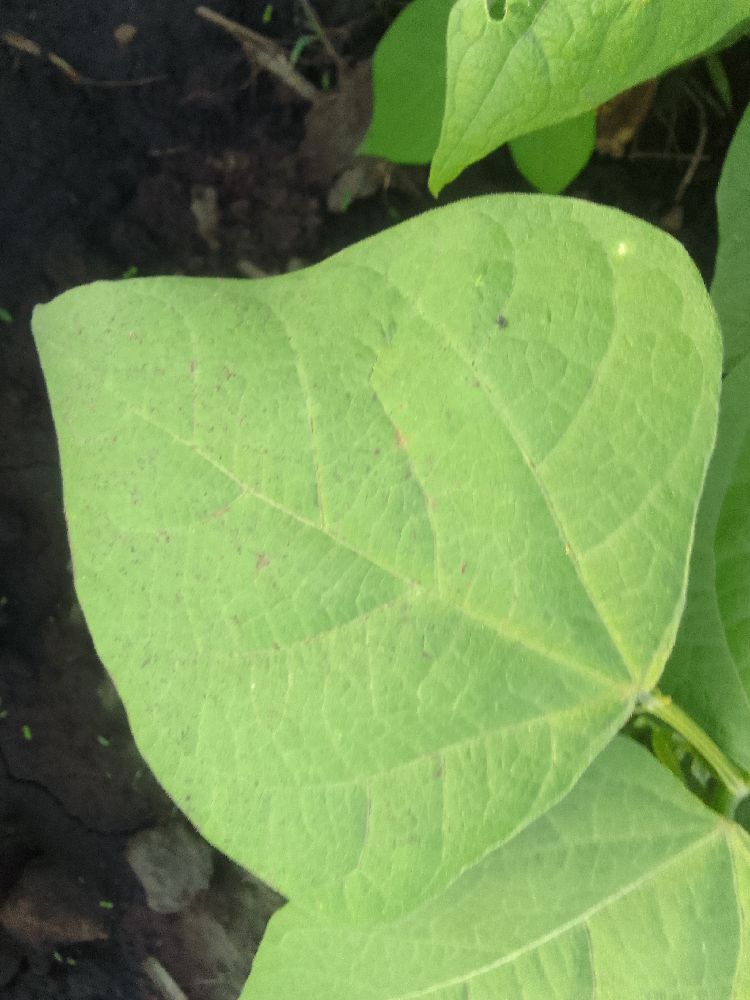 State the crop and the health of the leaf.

common bean, healthy
